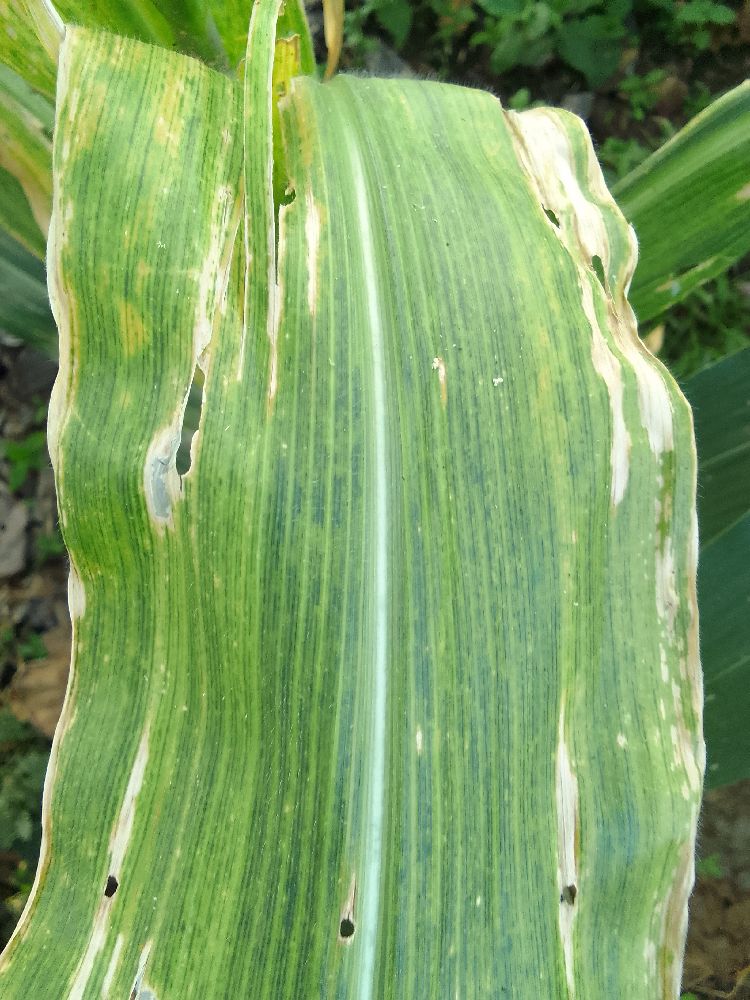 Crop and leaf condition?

maize, maize lethal necrosis
